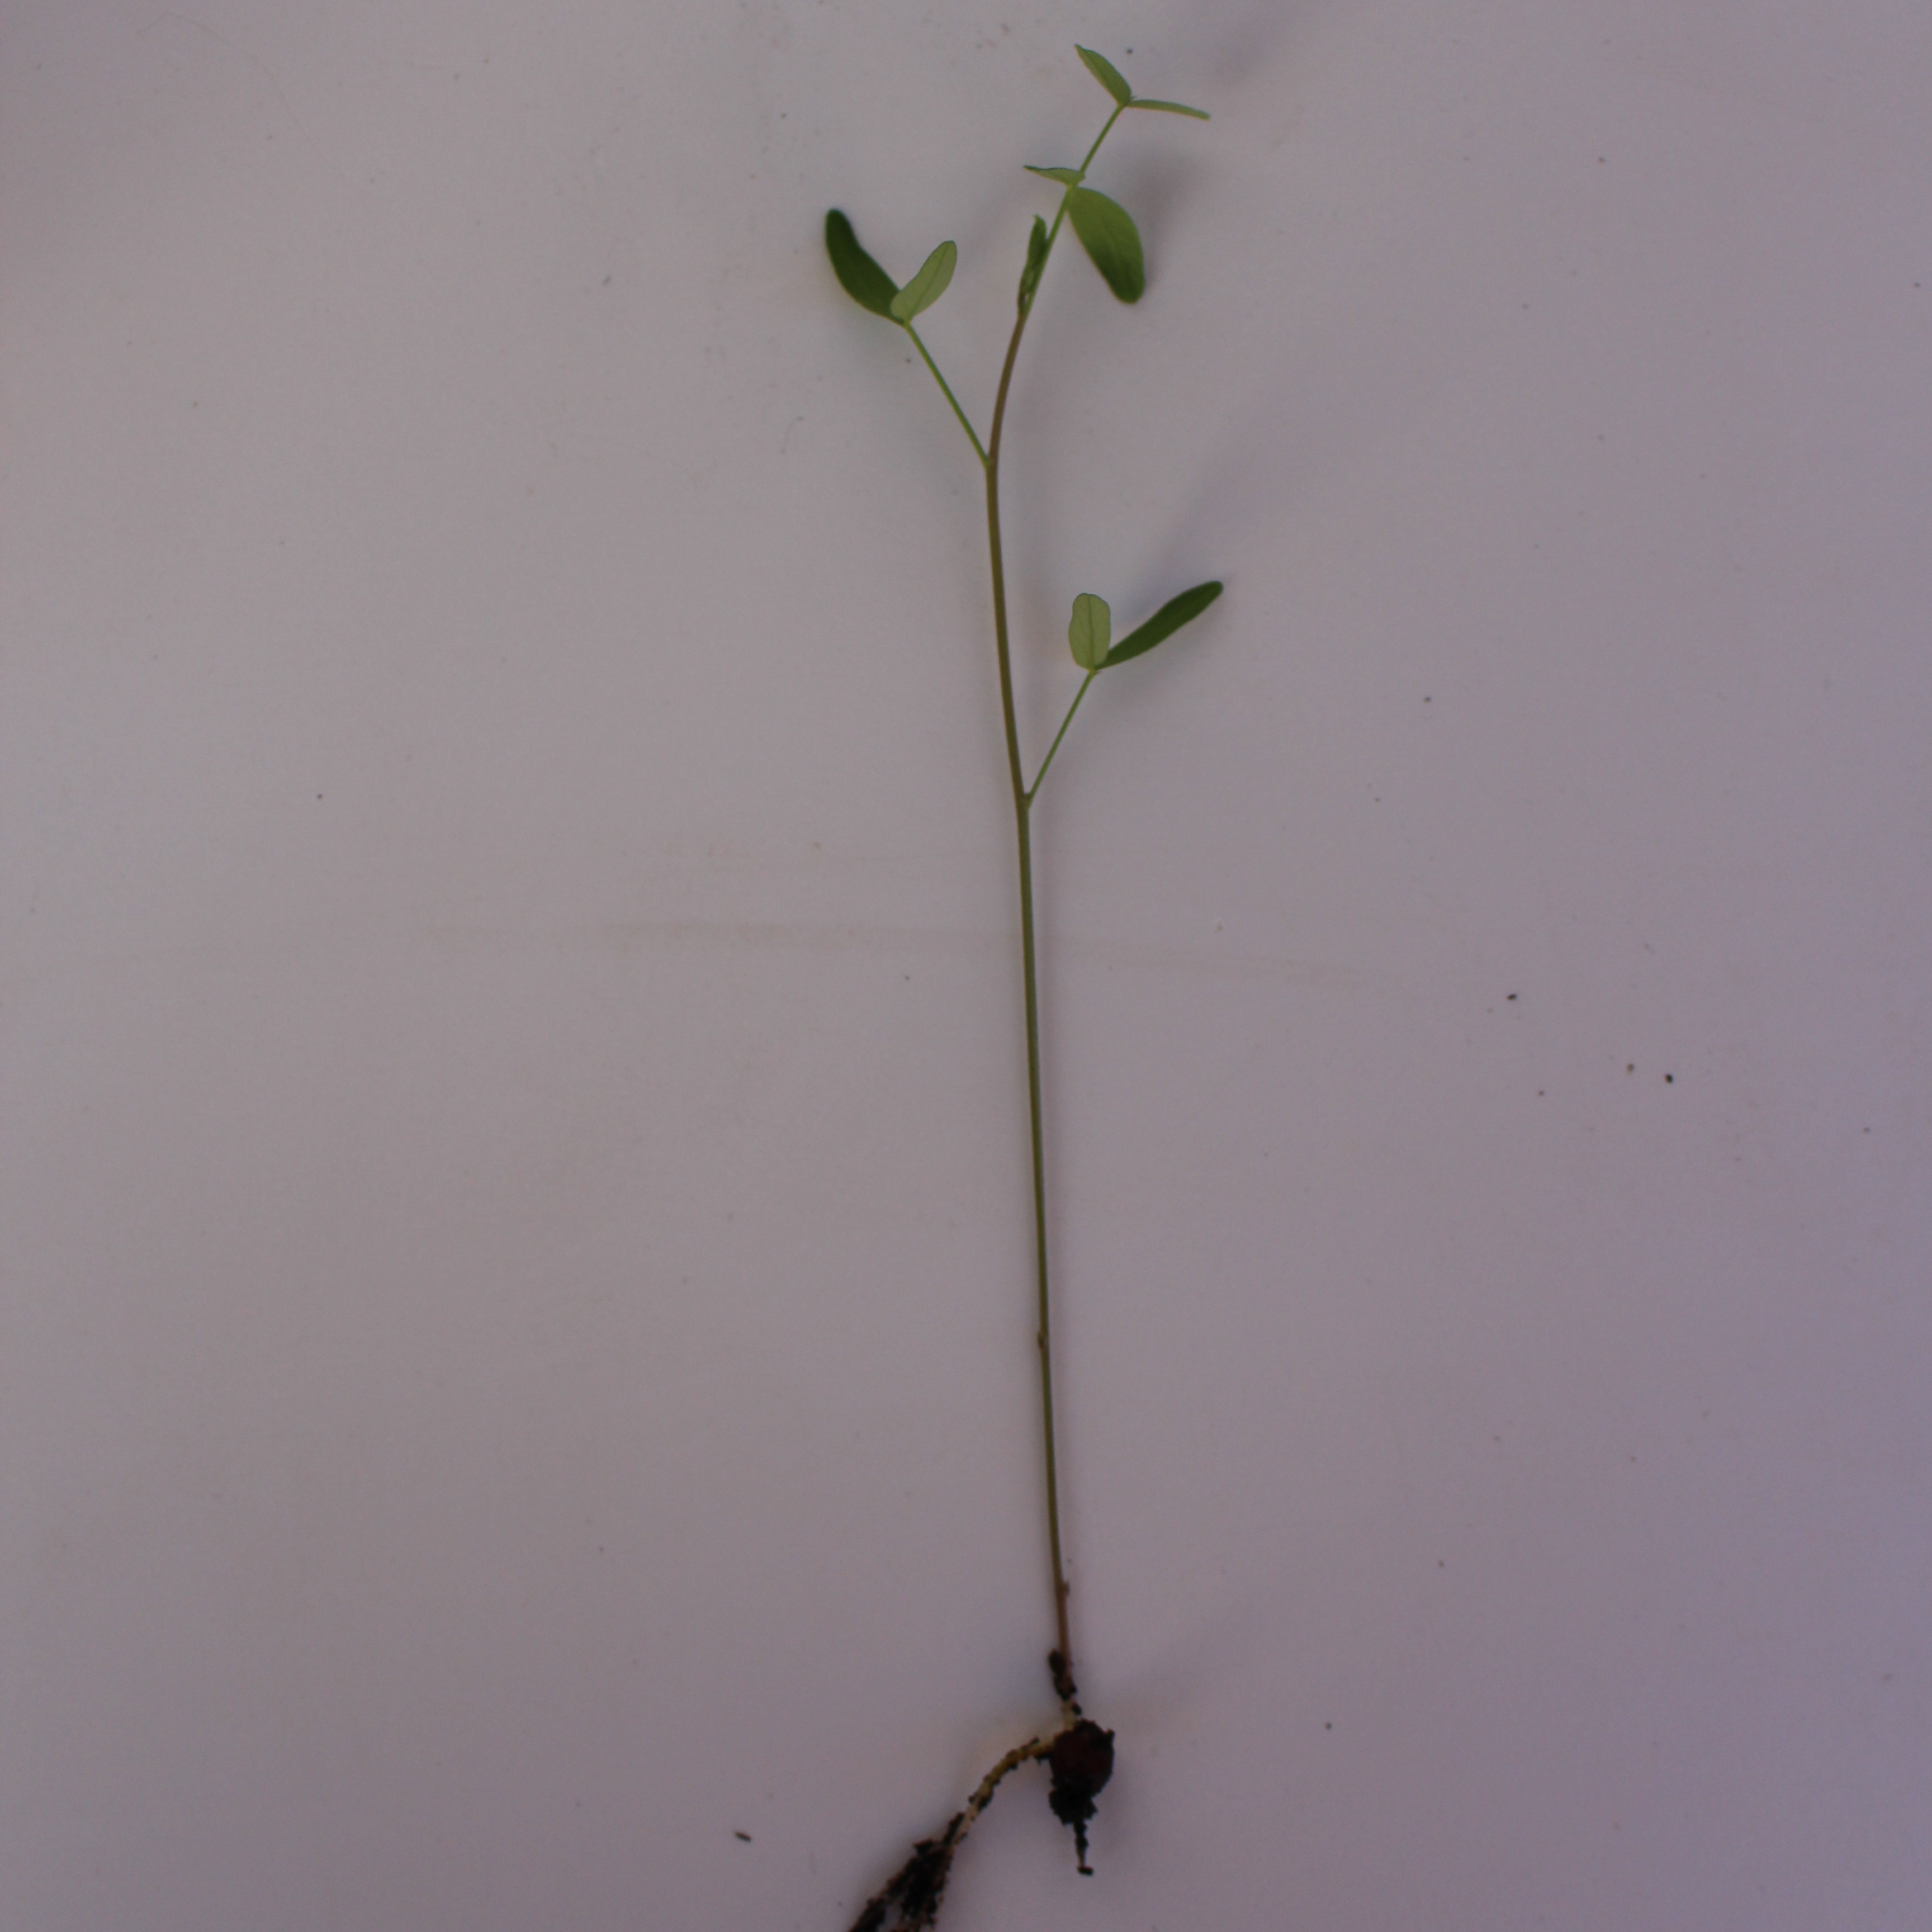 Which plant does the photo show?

Vicia sativa
